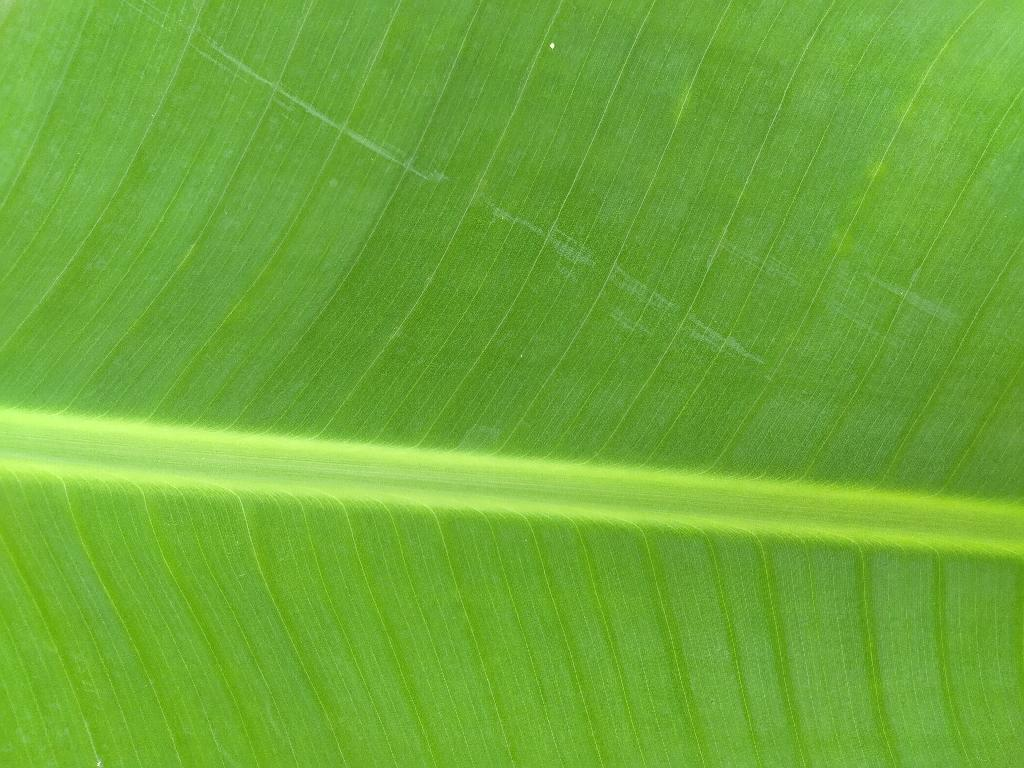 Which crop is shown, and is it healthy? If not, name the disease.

banana, healthy
